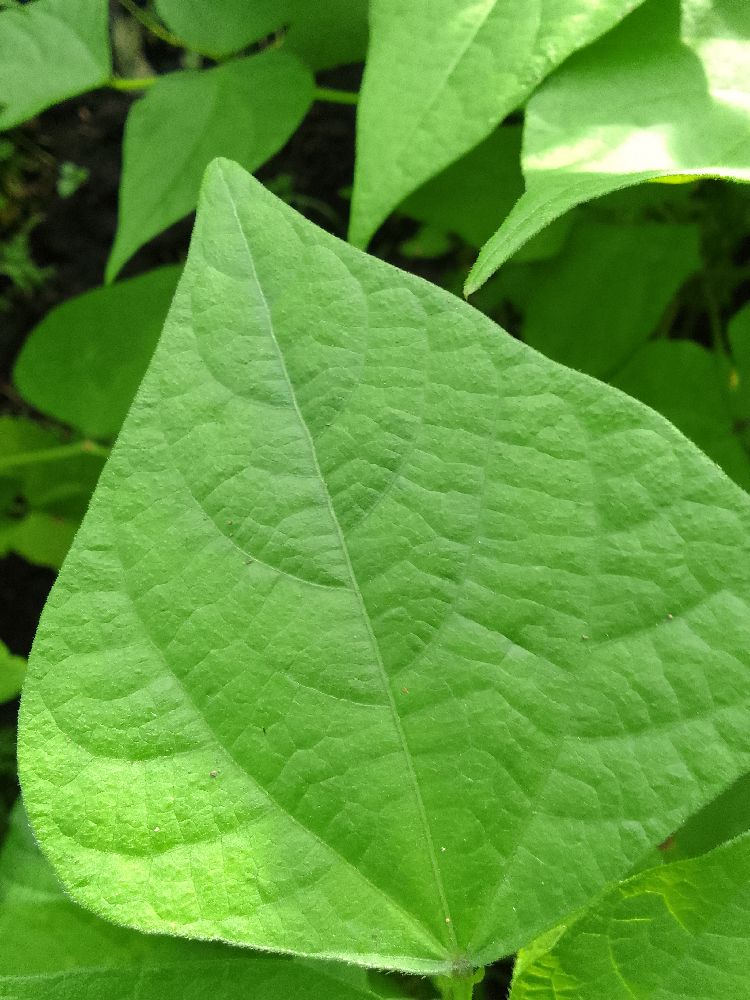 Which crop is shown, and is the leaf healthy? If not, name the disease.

common bean, healthy
